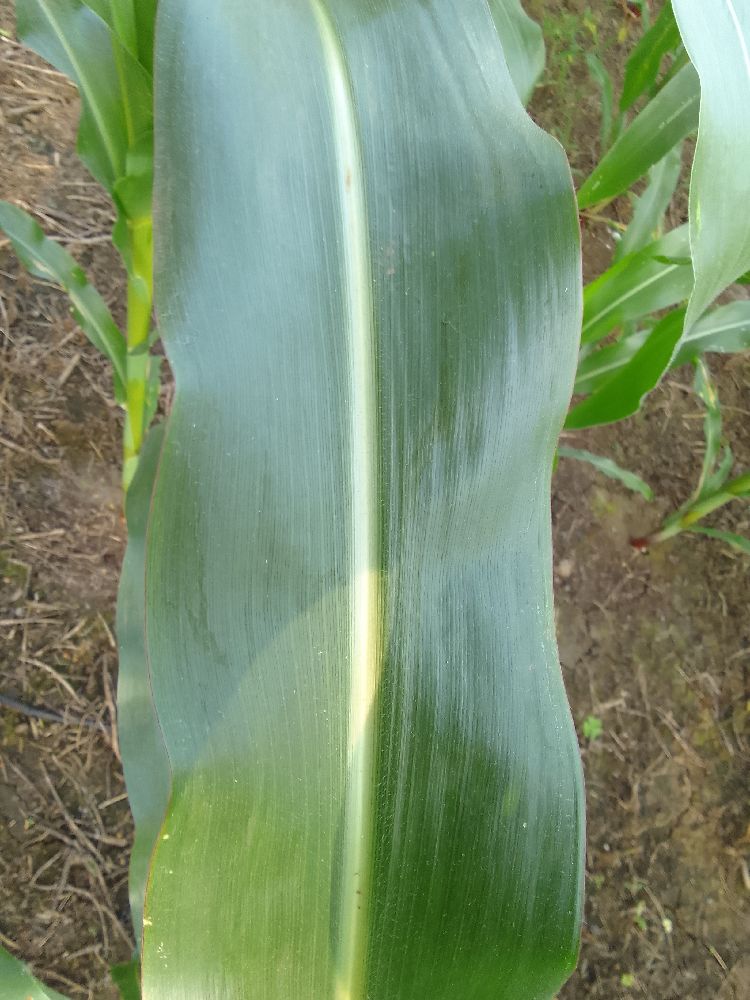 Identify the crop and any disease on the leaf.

maize, healthy
